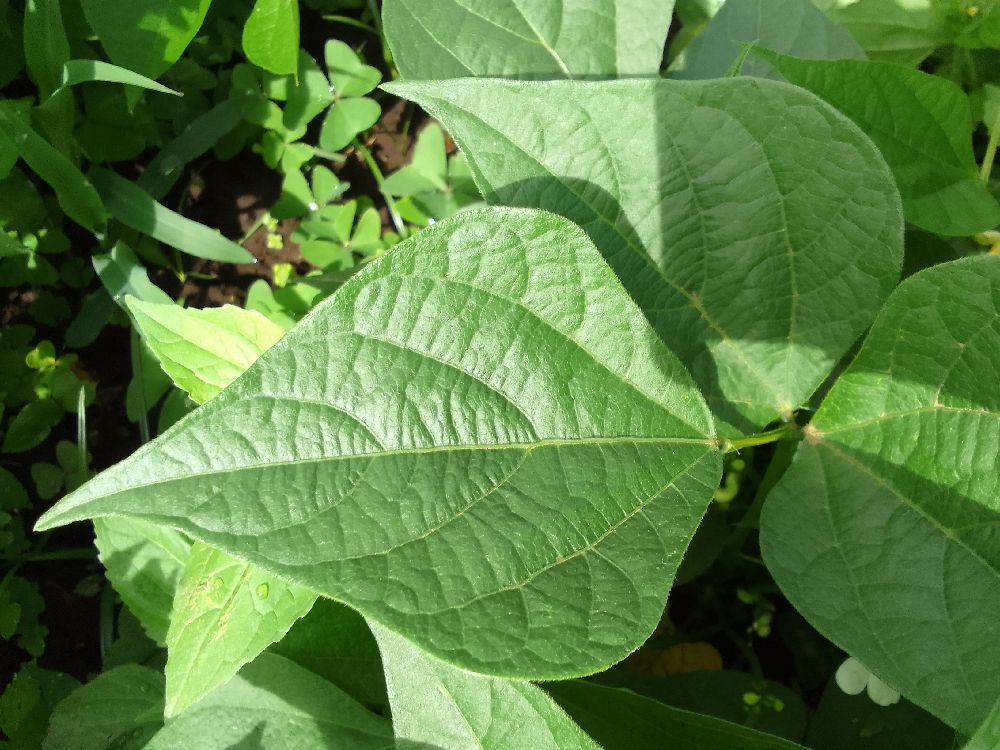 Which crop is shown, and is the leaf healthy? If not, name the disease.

common bean, healthy
